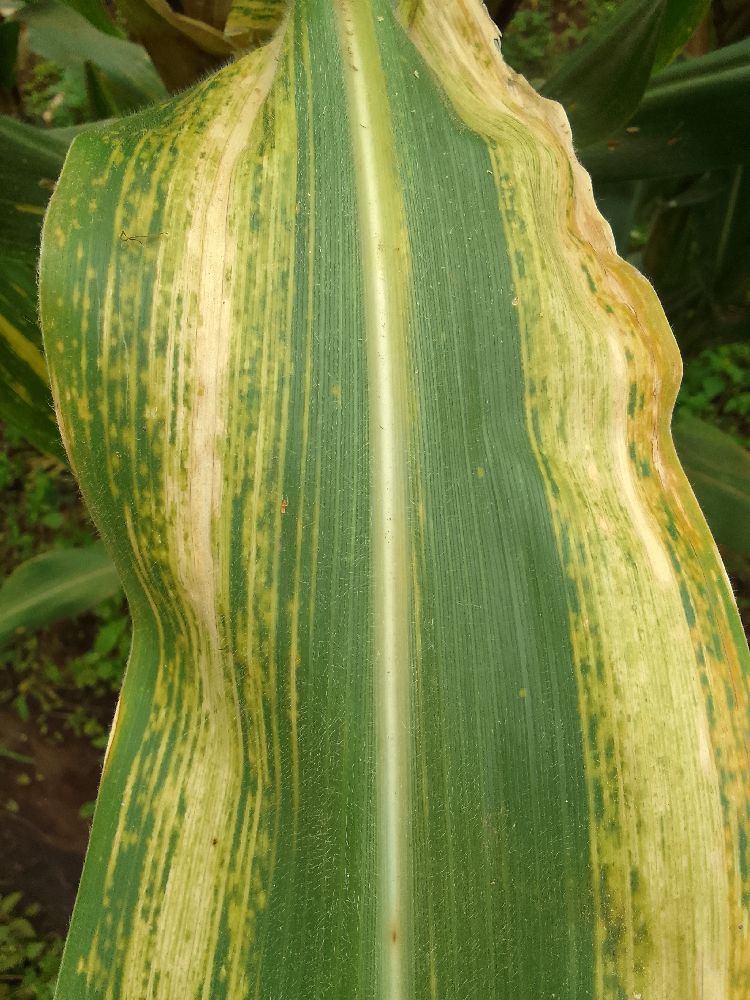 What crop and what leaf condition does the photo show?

maize, maize lethal necrosis
